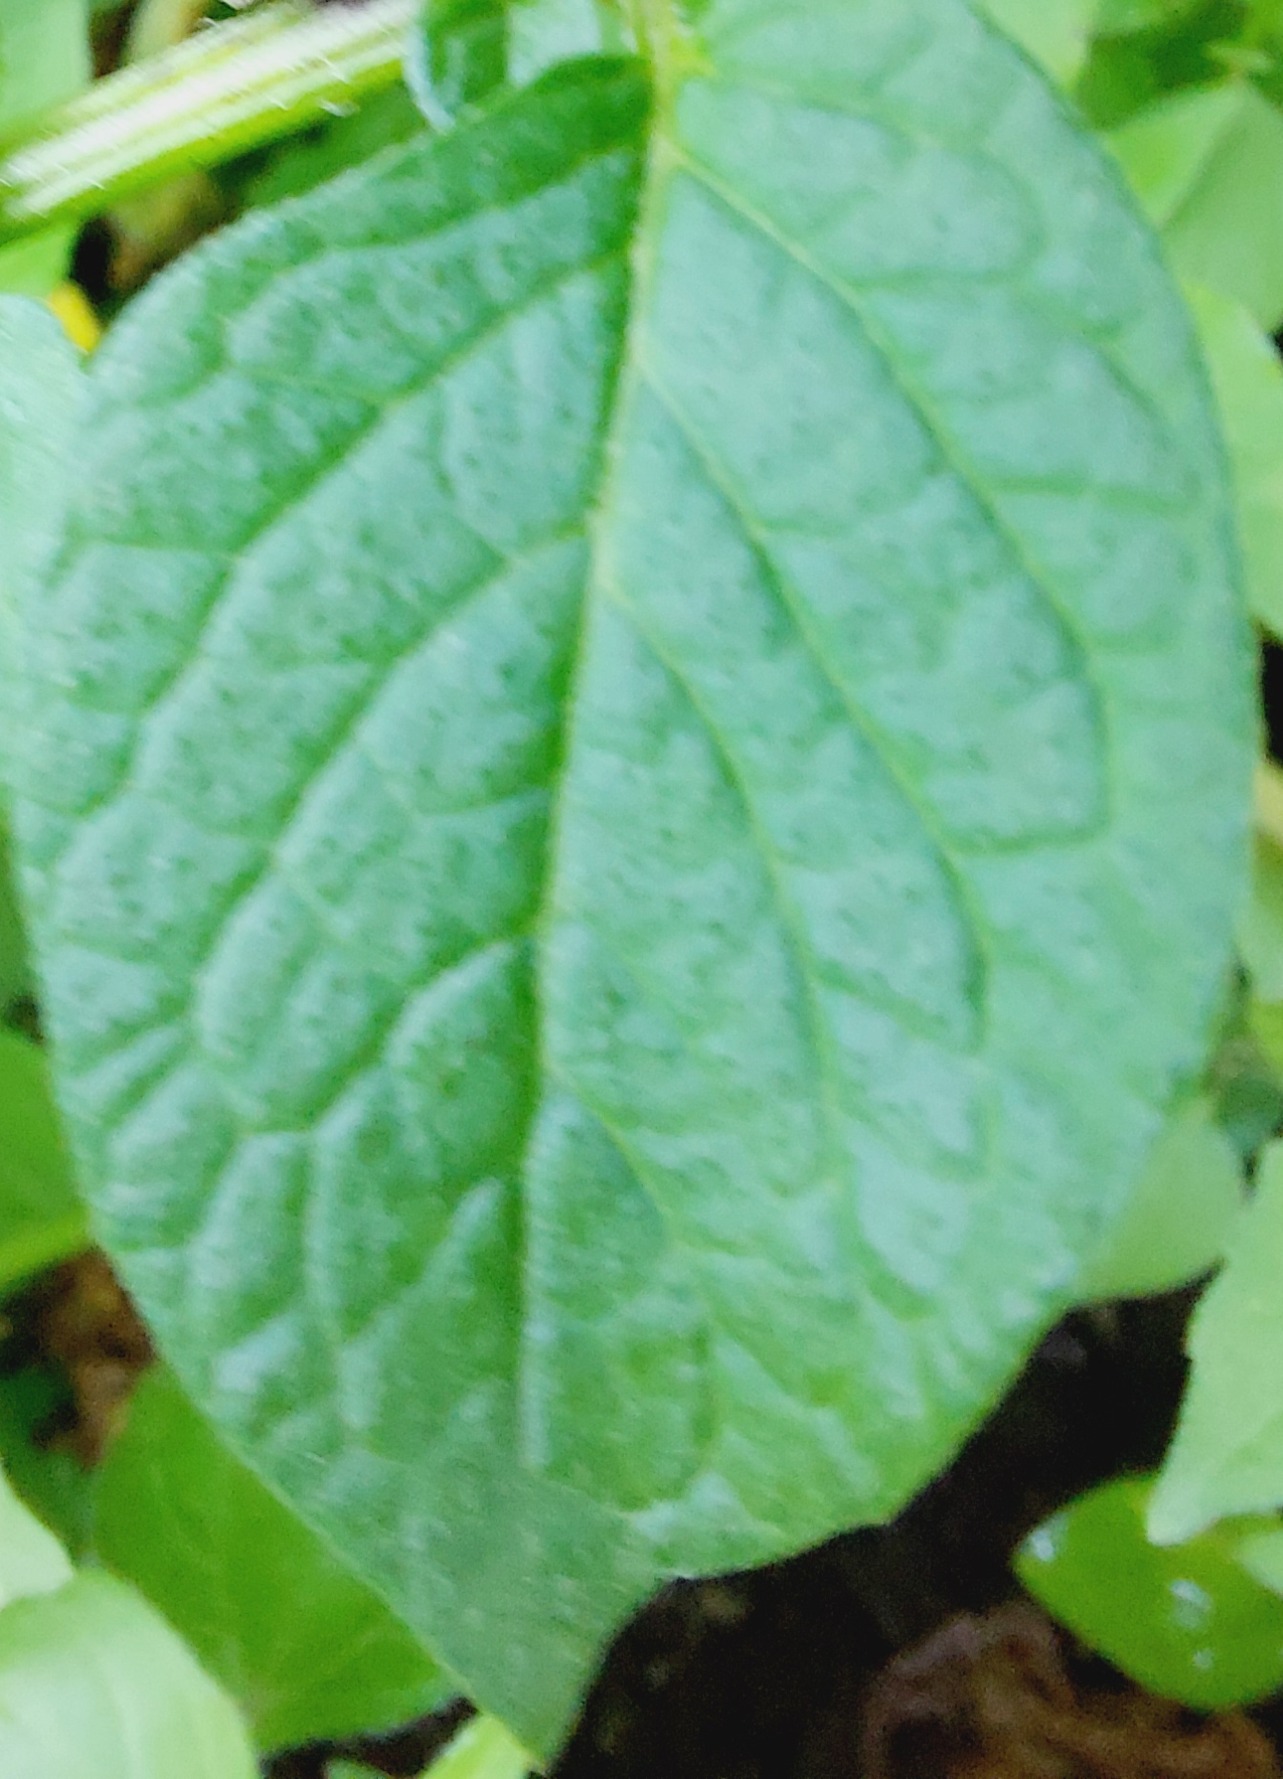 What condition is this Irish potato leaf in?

healthy
